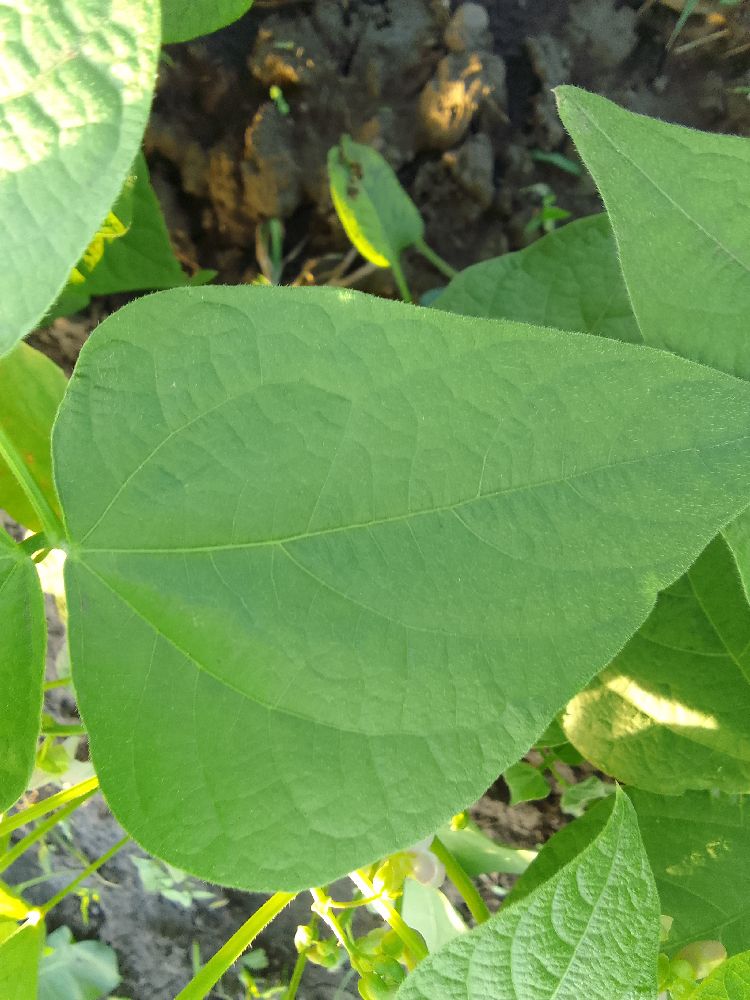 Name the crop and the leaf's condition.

common bean, healthy
